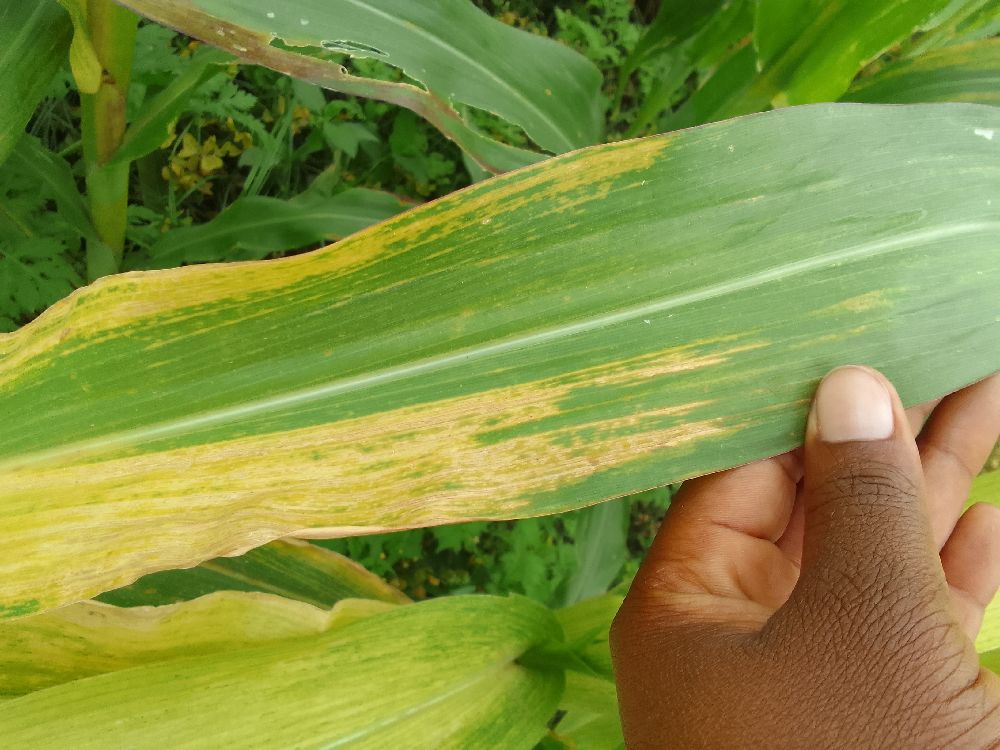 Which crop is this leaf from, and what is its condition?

maize, maize lethal necrosis
